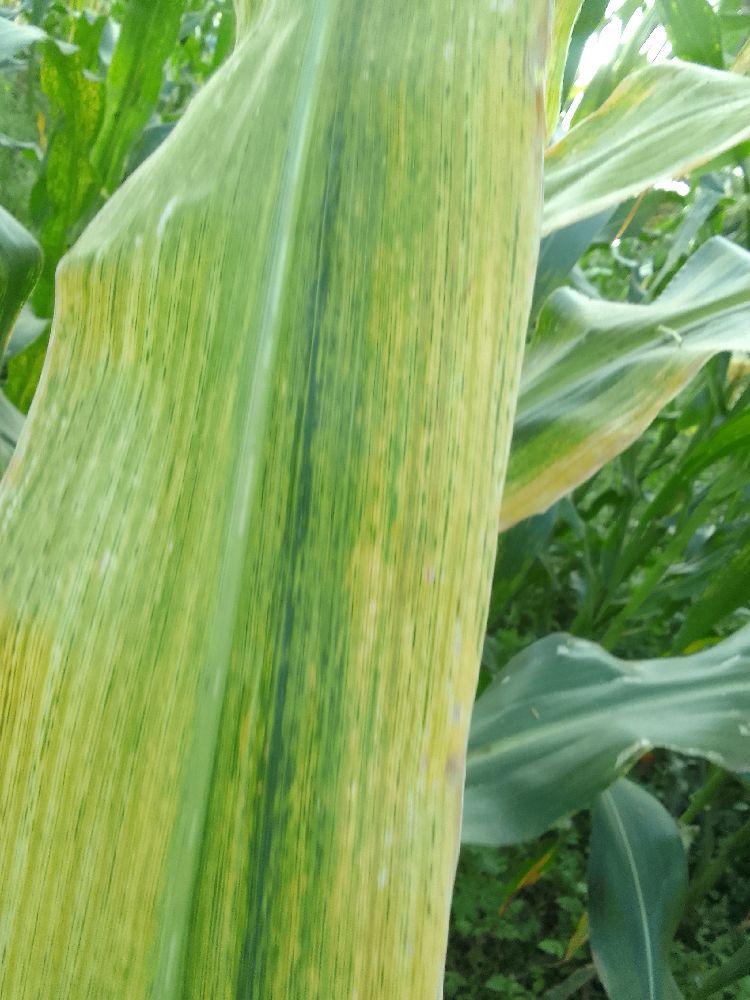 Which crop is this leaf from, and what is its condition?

maize, maize lethal necrosis
